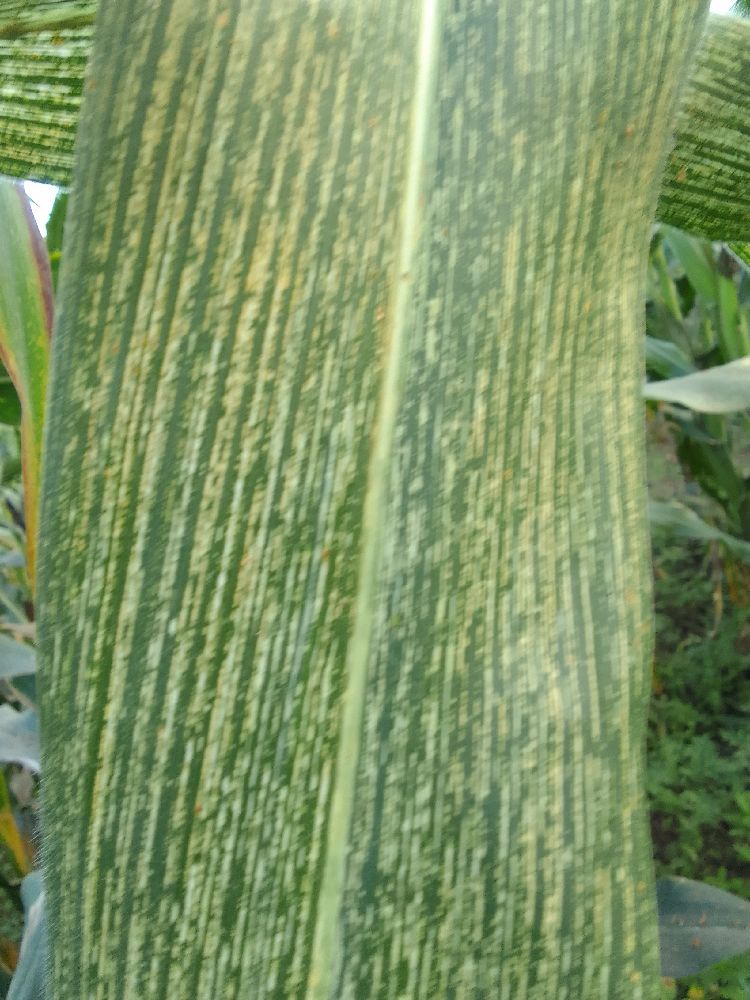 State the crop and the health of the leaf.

maize, maize streak virus
